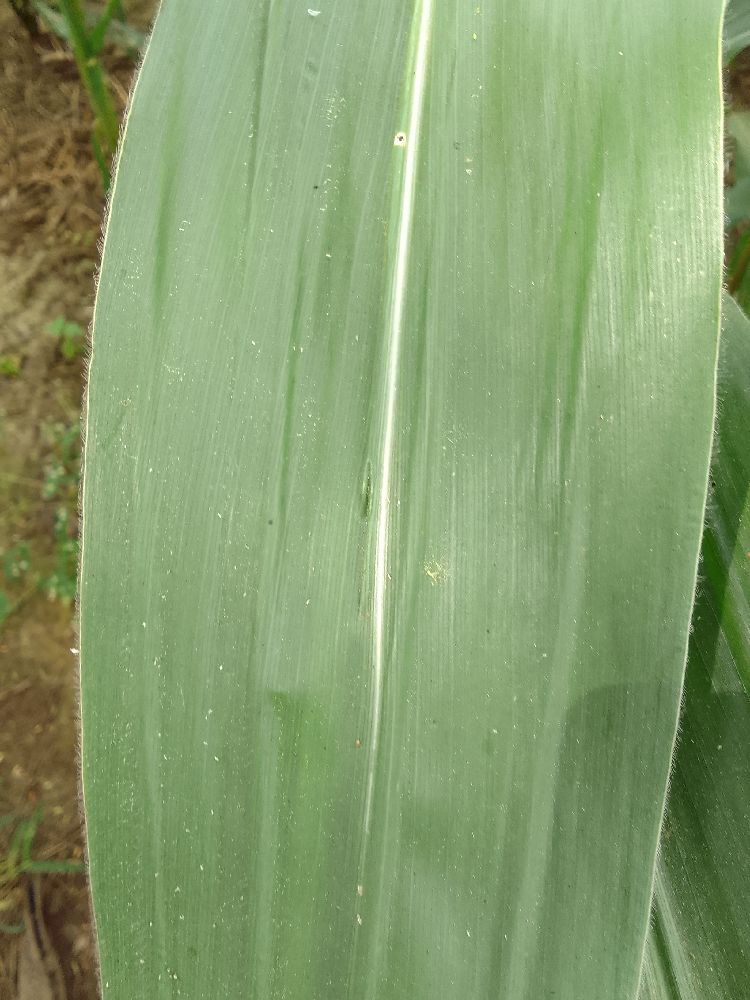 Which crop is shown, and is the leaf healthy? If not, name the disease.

maize, healthy
